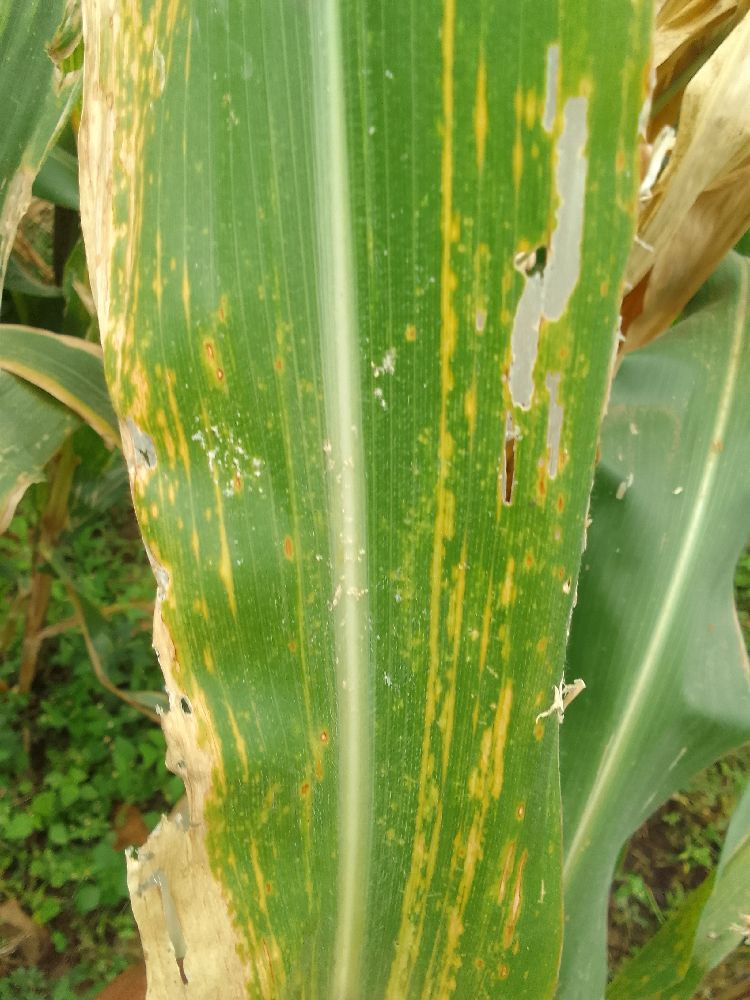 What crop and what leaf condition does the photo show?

maize, maize lethal necrosis
